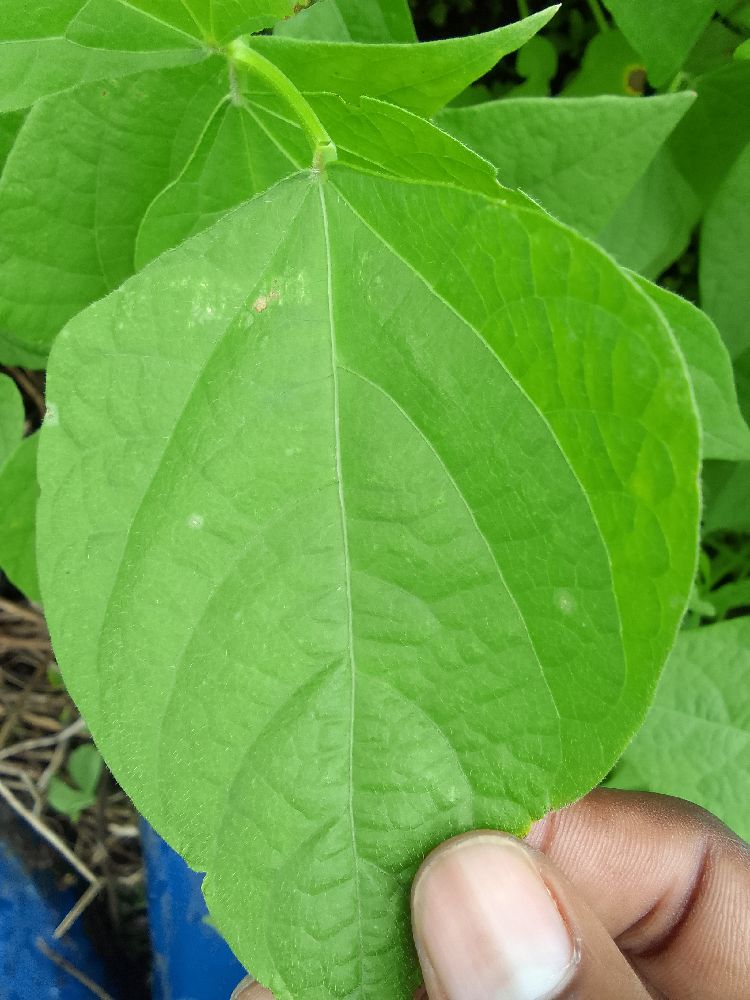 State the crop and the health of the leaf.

common bean, healthy
